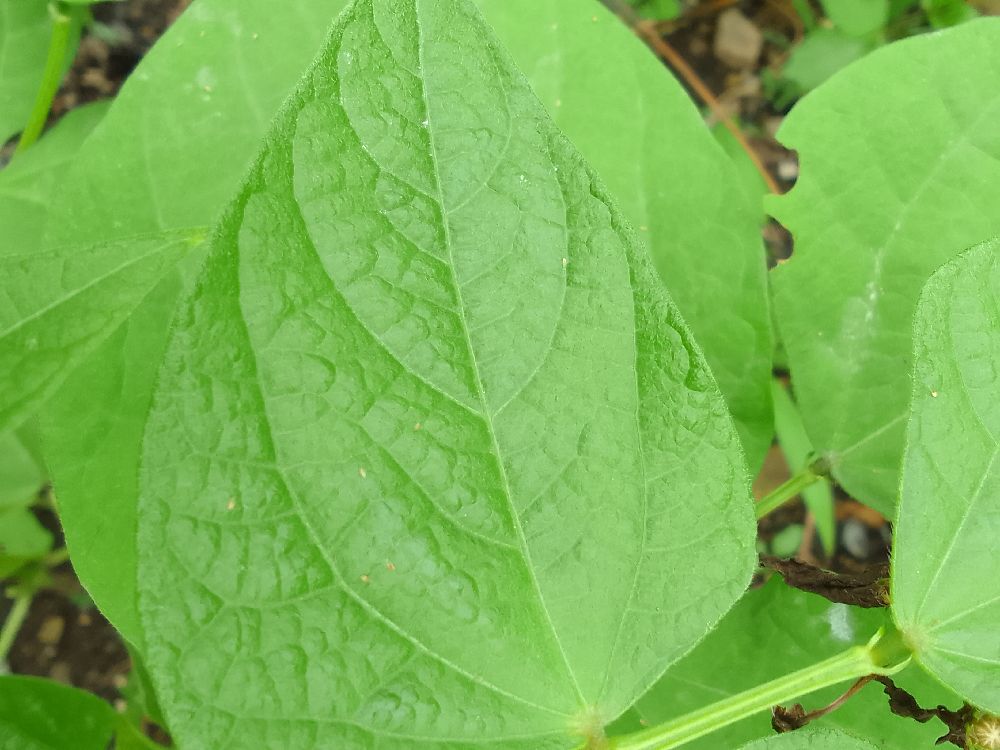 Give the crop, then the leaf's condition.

common bean, healthy
